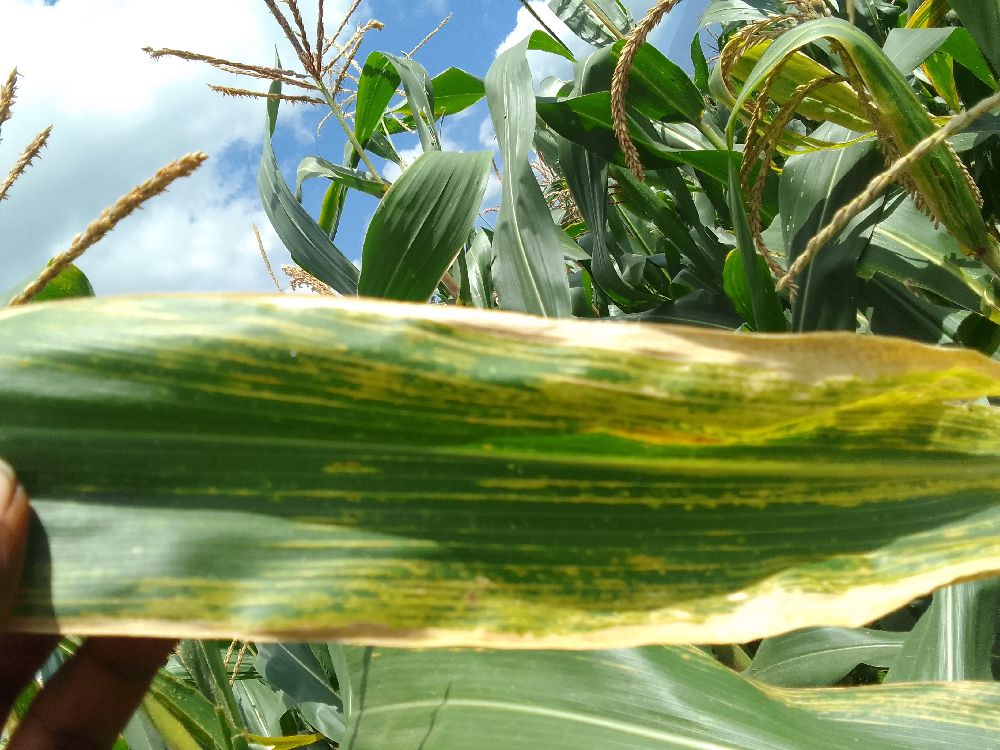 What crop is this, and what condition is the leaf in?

maize, maize lethal necrosis
